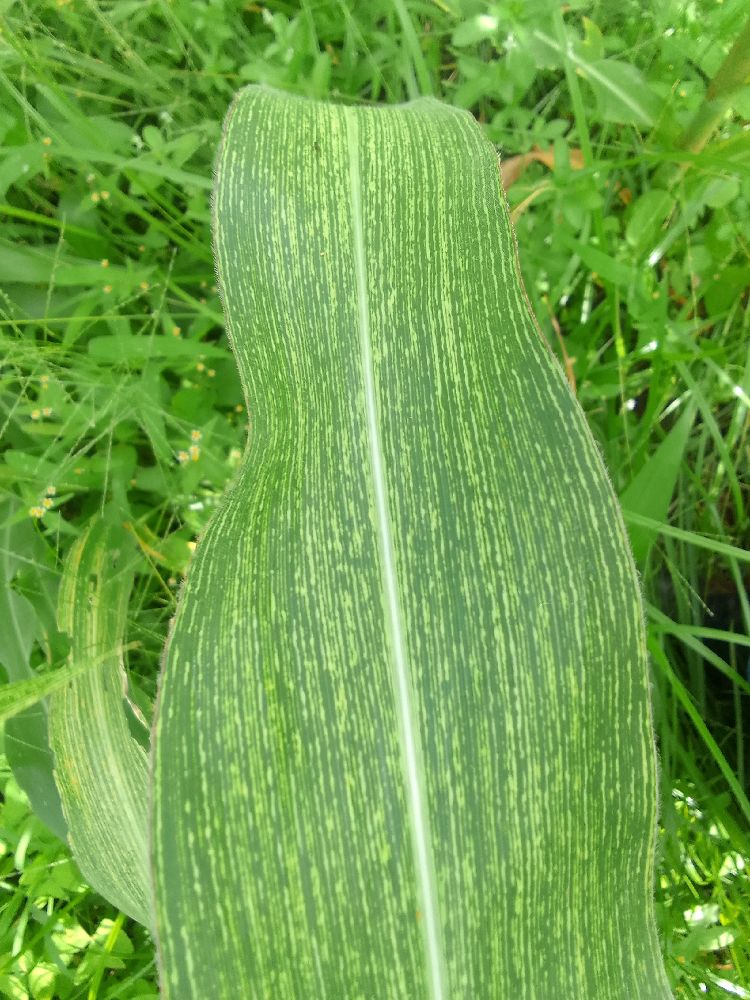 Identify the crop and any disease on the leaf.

maize, maize streak virus
